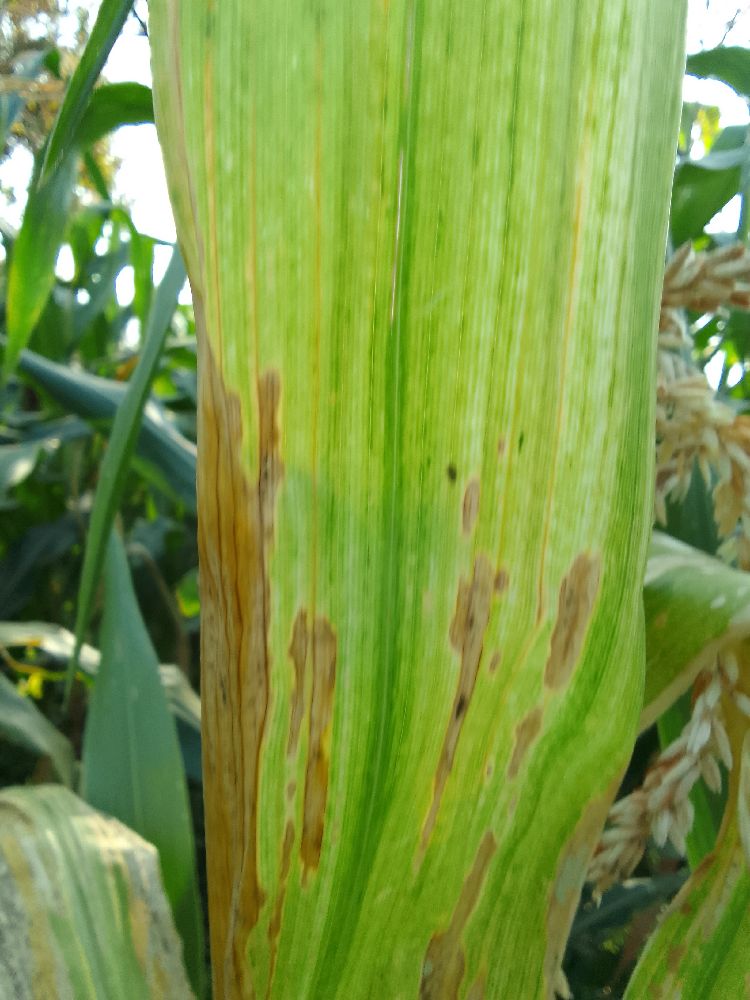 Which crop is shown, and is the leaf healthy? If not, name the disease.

maize, maize lethal necrosis
